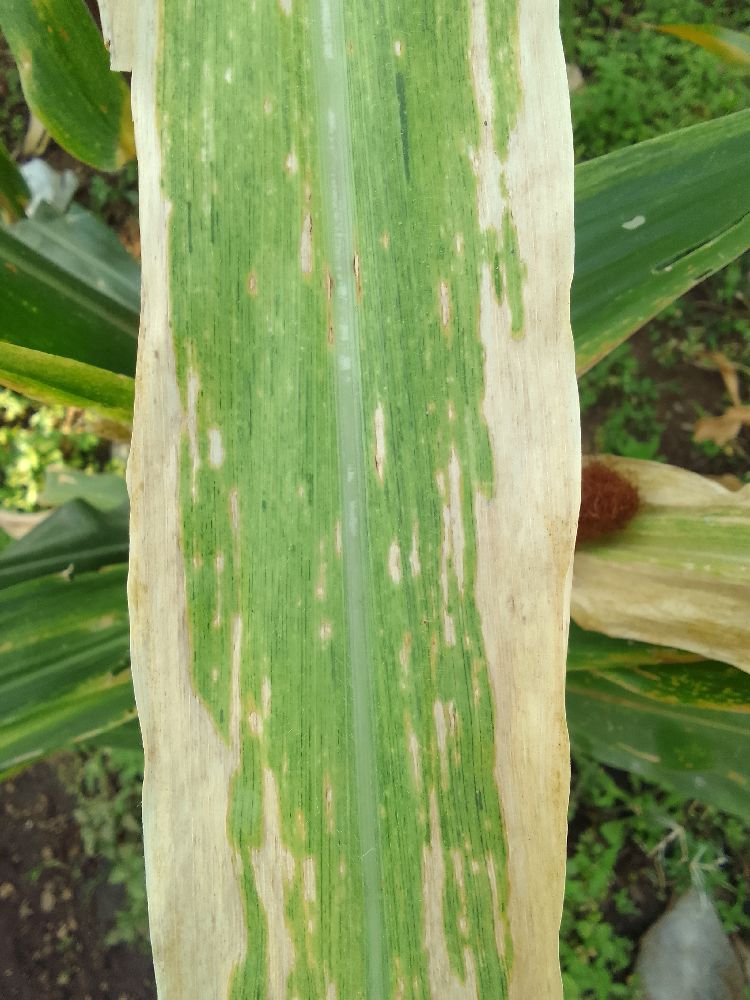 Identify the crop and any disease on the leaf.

maize, maize lethal necrosis
